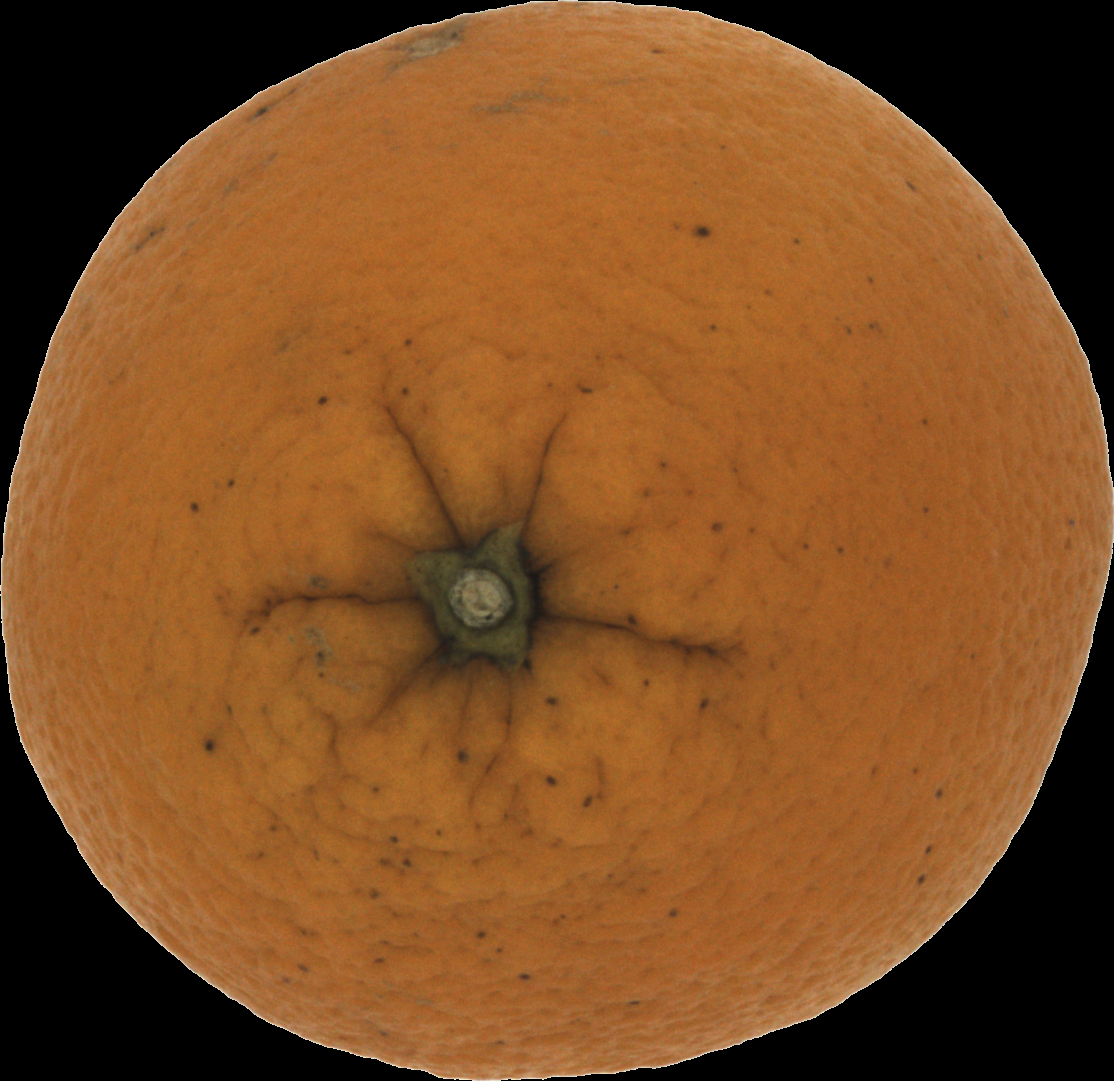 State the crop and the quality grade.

orange, bad
